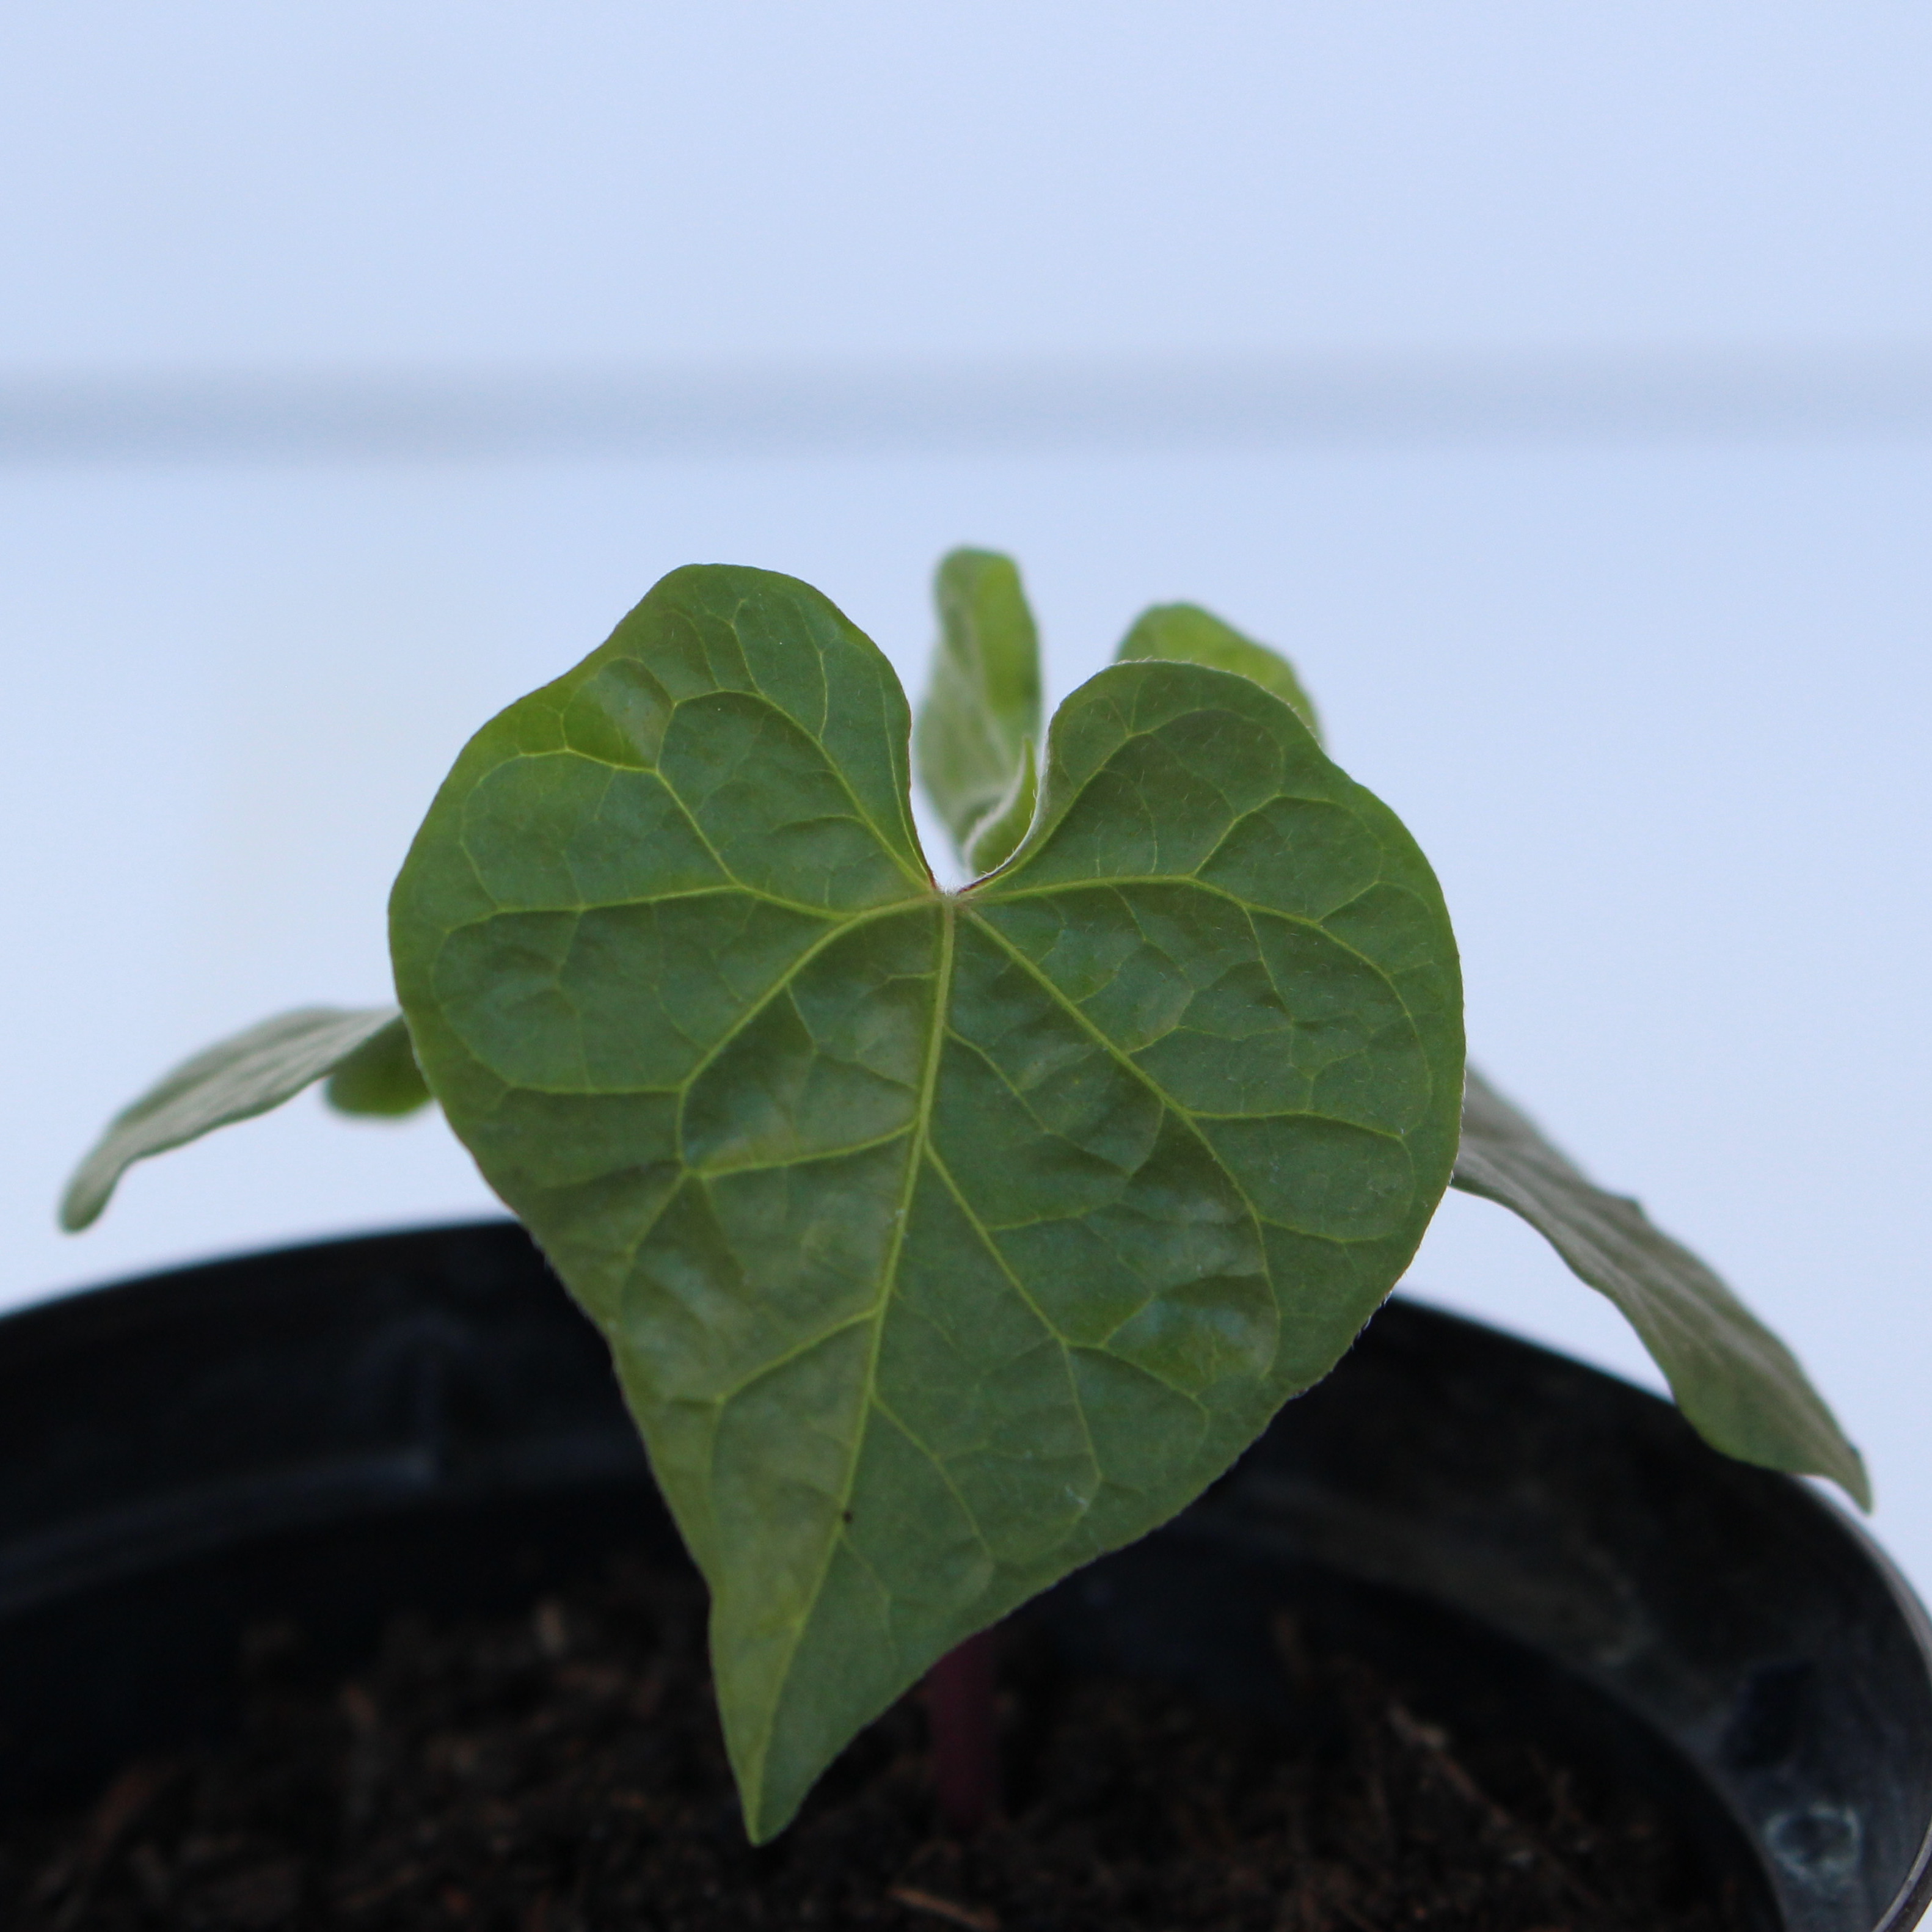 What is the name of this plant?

Convolvulus arvensis
